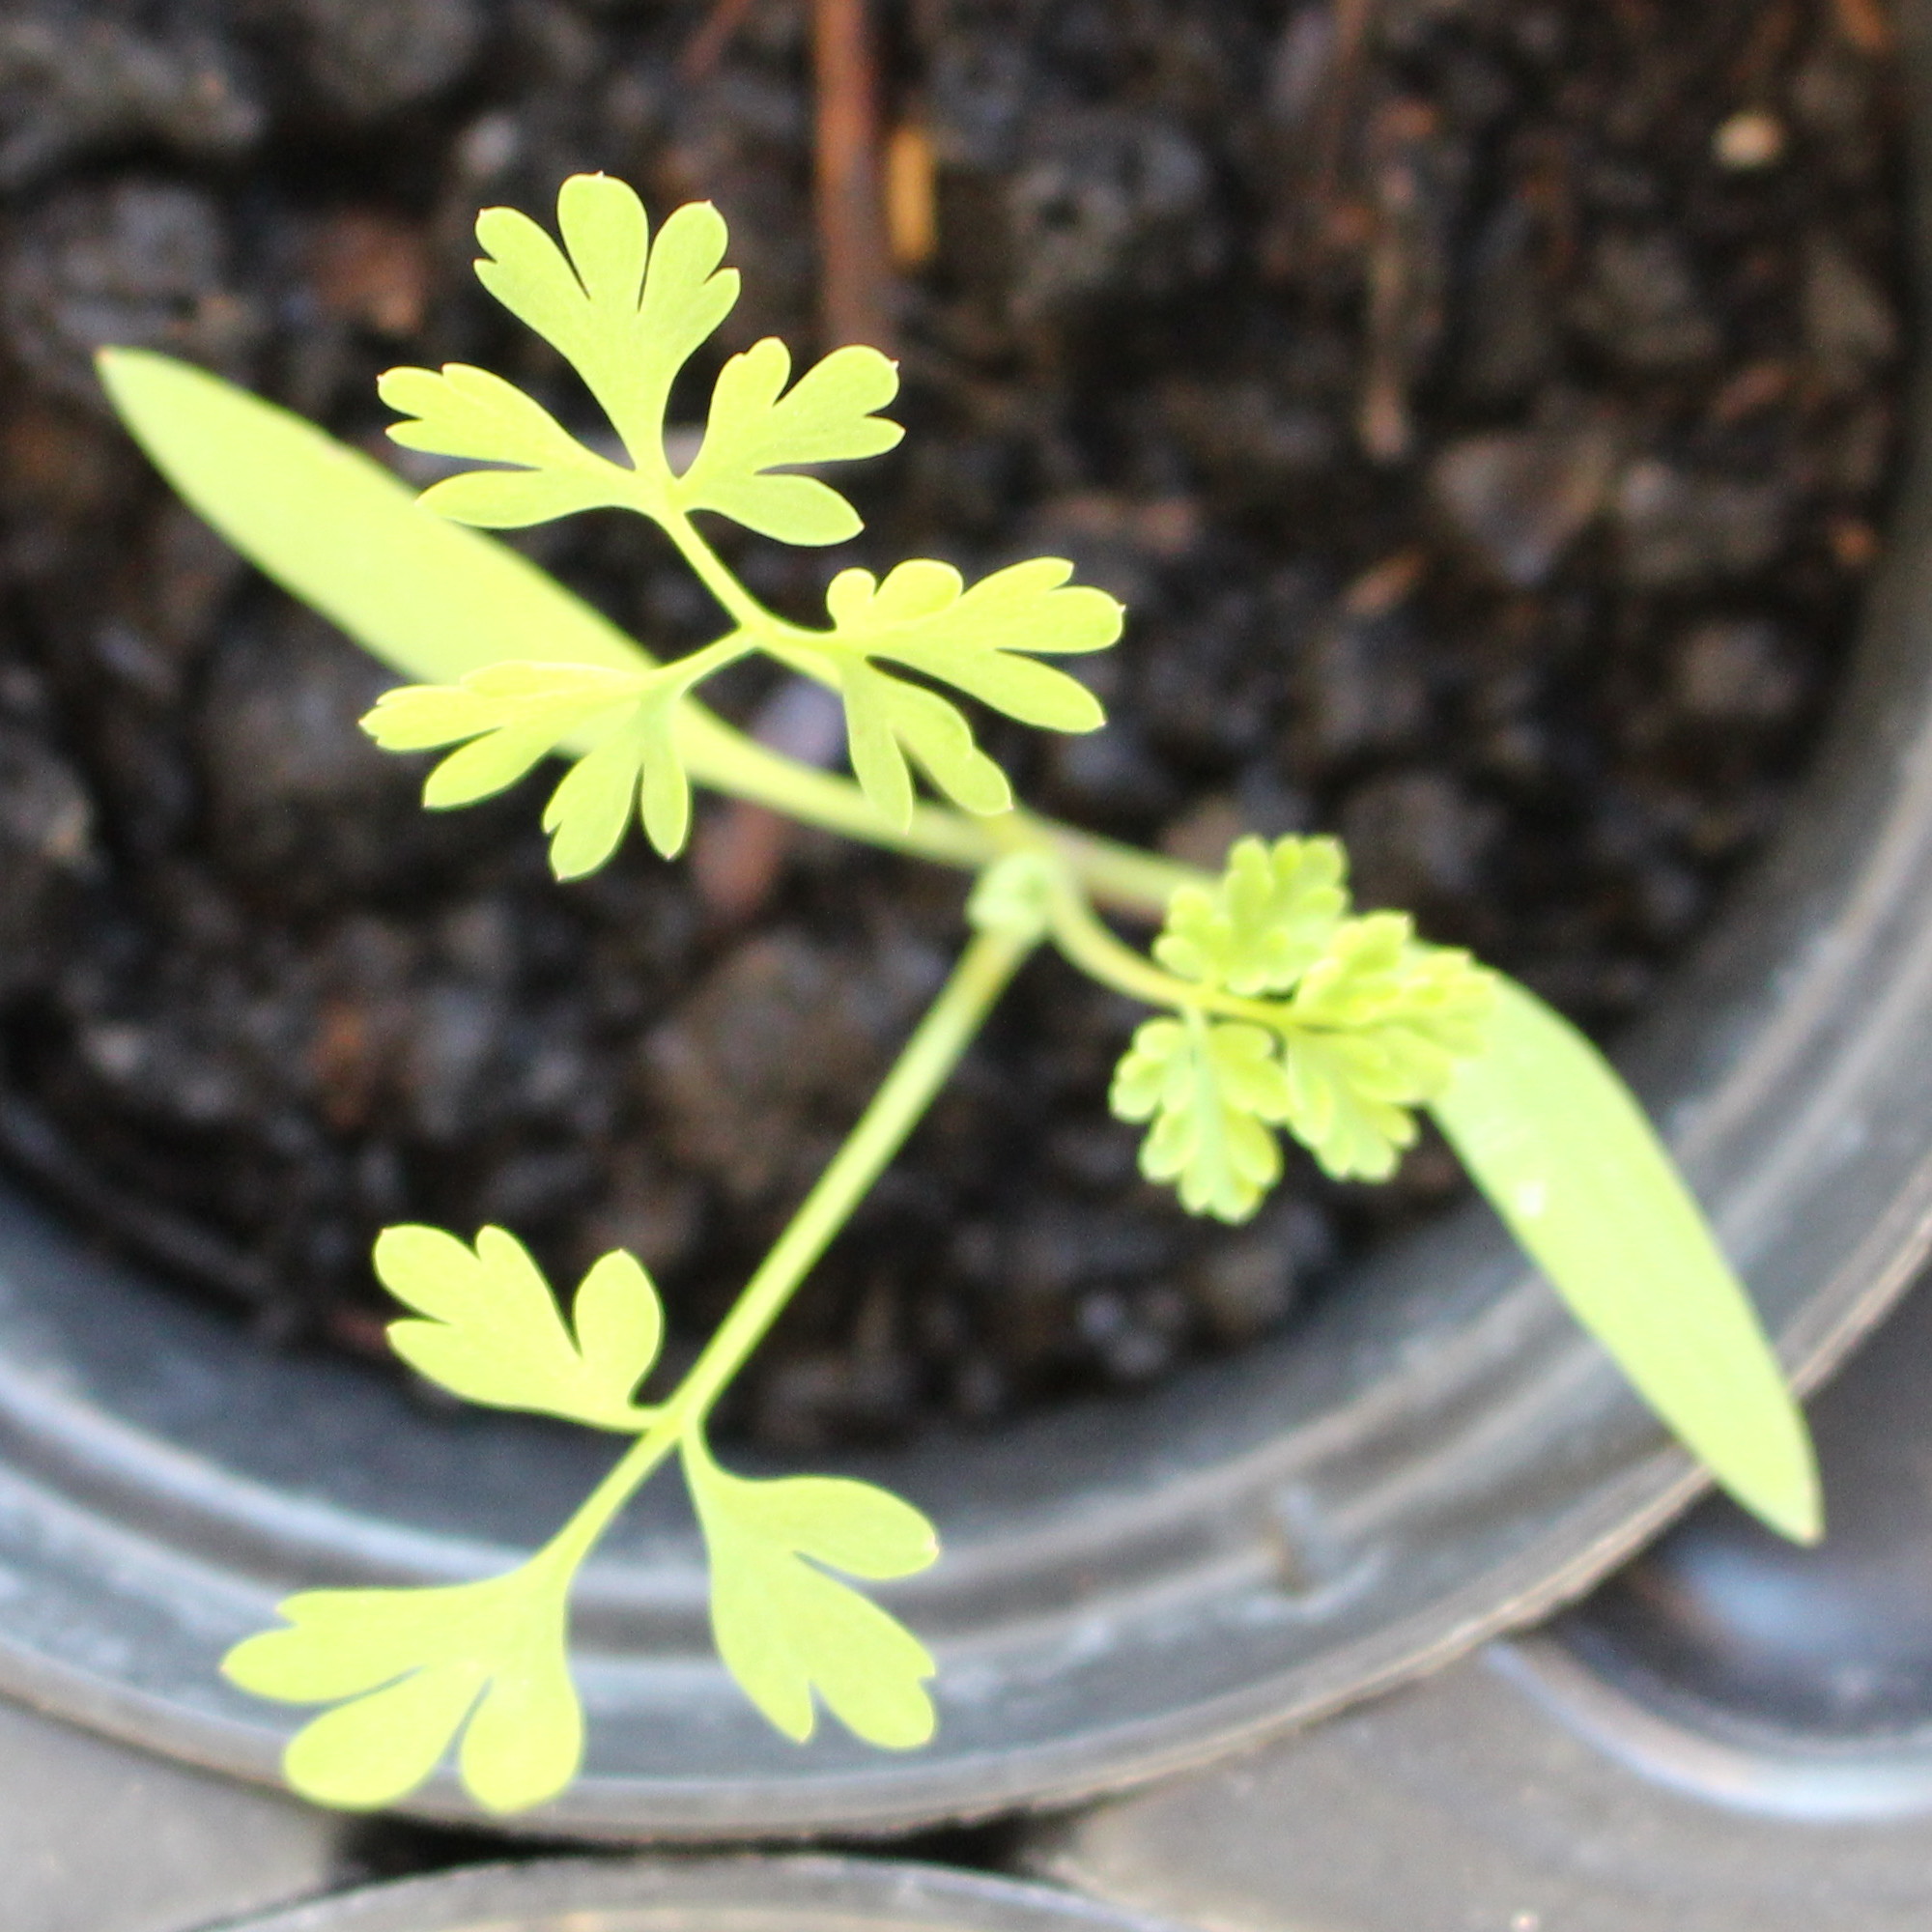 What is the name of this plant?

Fumaria officinalis
